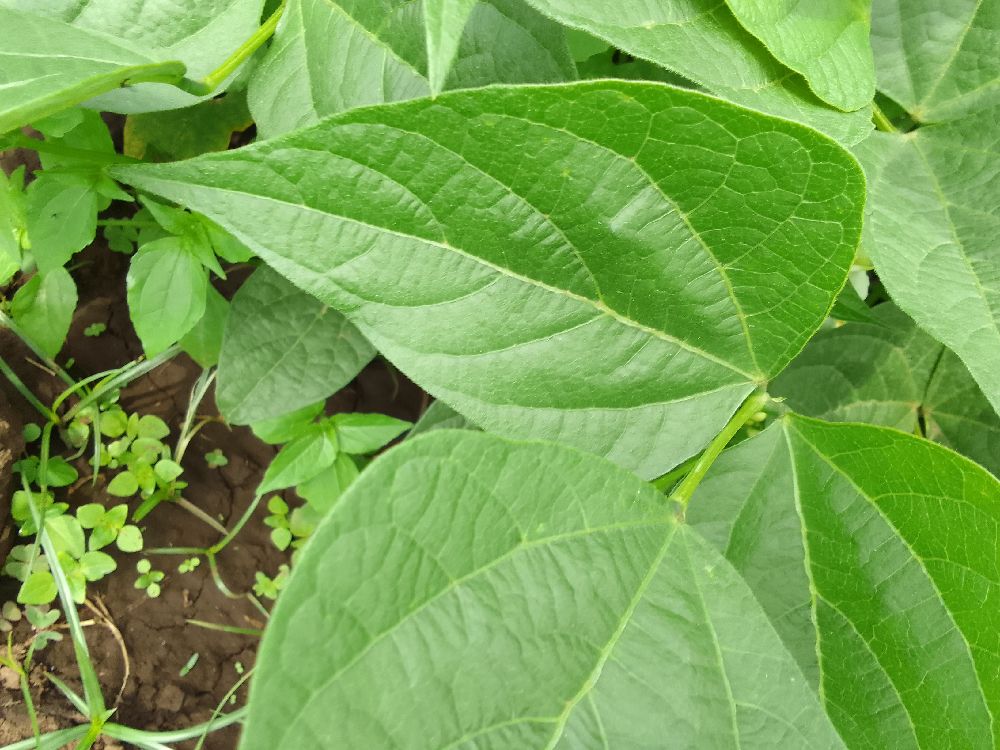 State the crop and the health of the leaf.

common bean, healthy
